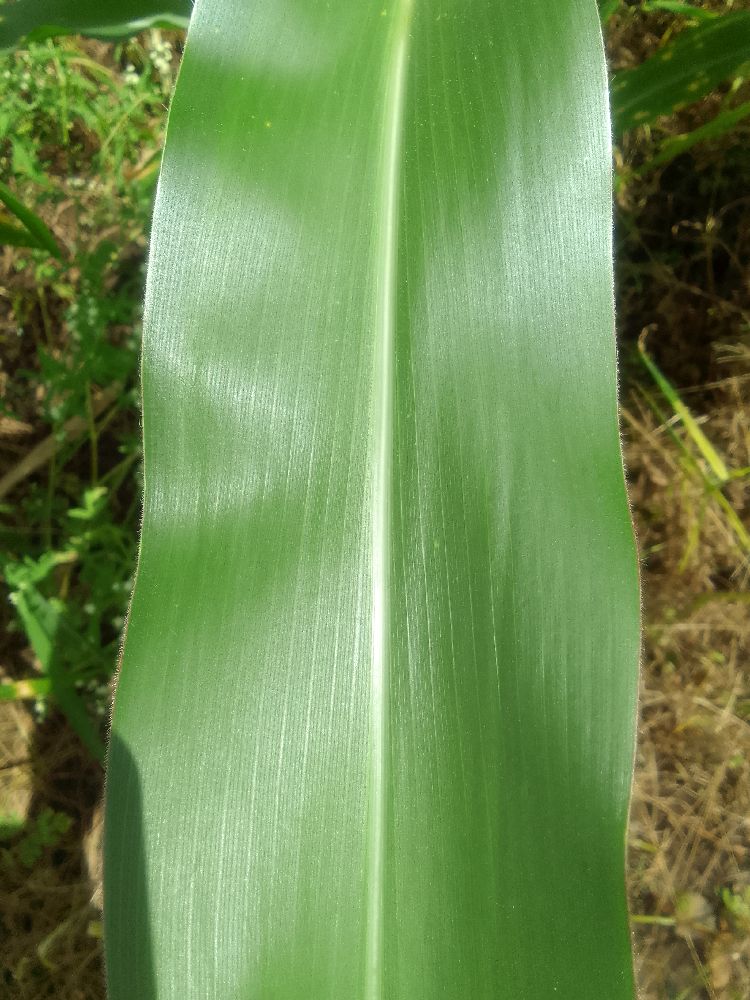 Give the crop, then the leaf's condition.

maize, healthy
